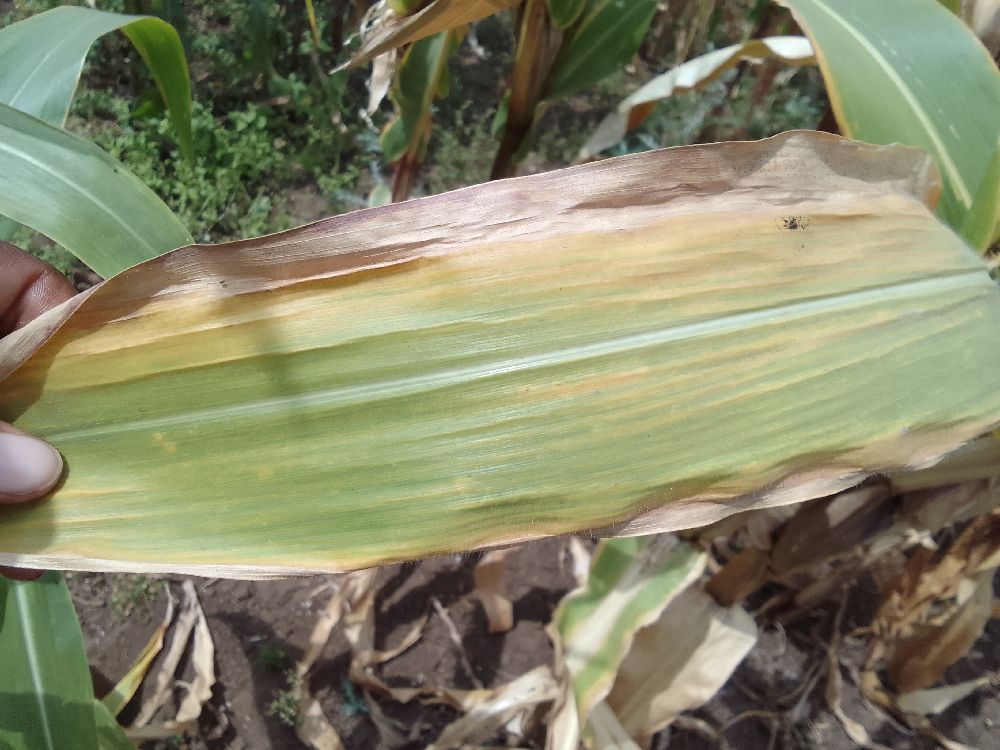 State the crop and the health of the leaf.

maize, maize lethal necrosis
